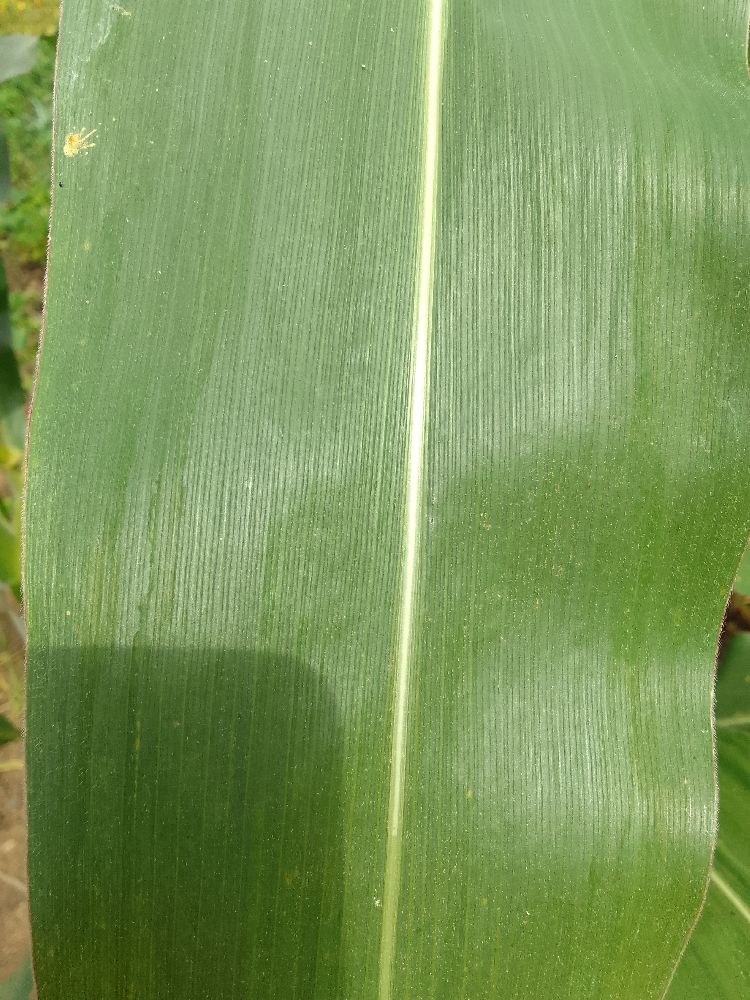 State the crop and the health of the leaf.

maize, healthy
